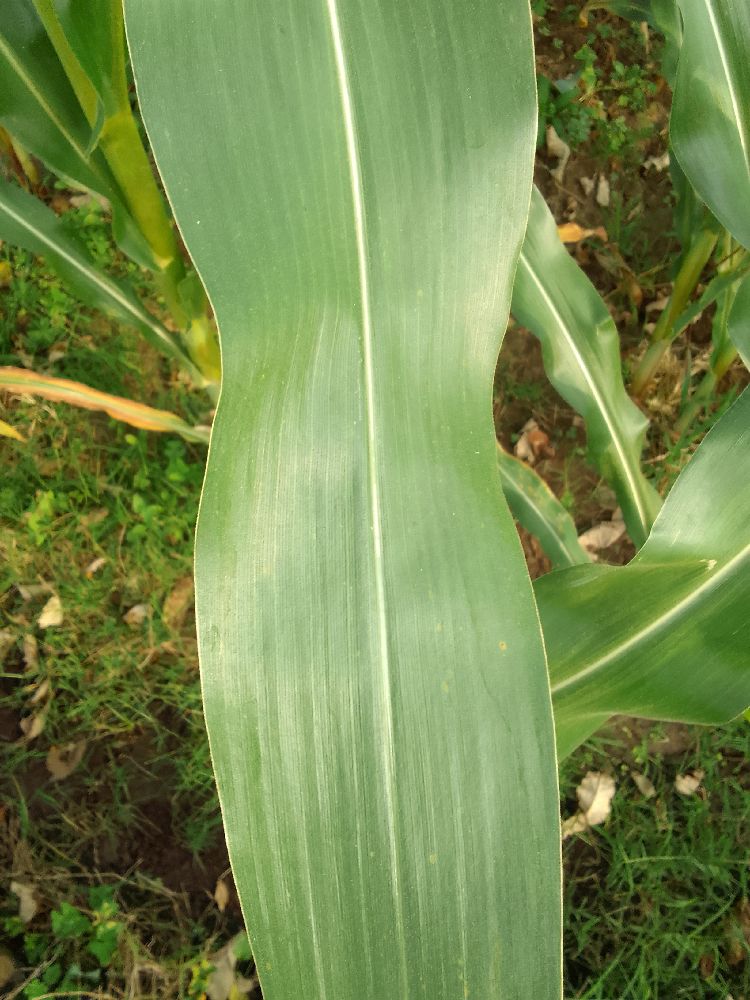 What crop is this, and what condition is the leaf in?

maize, healthy
